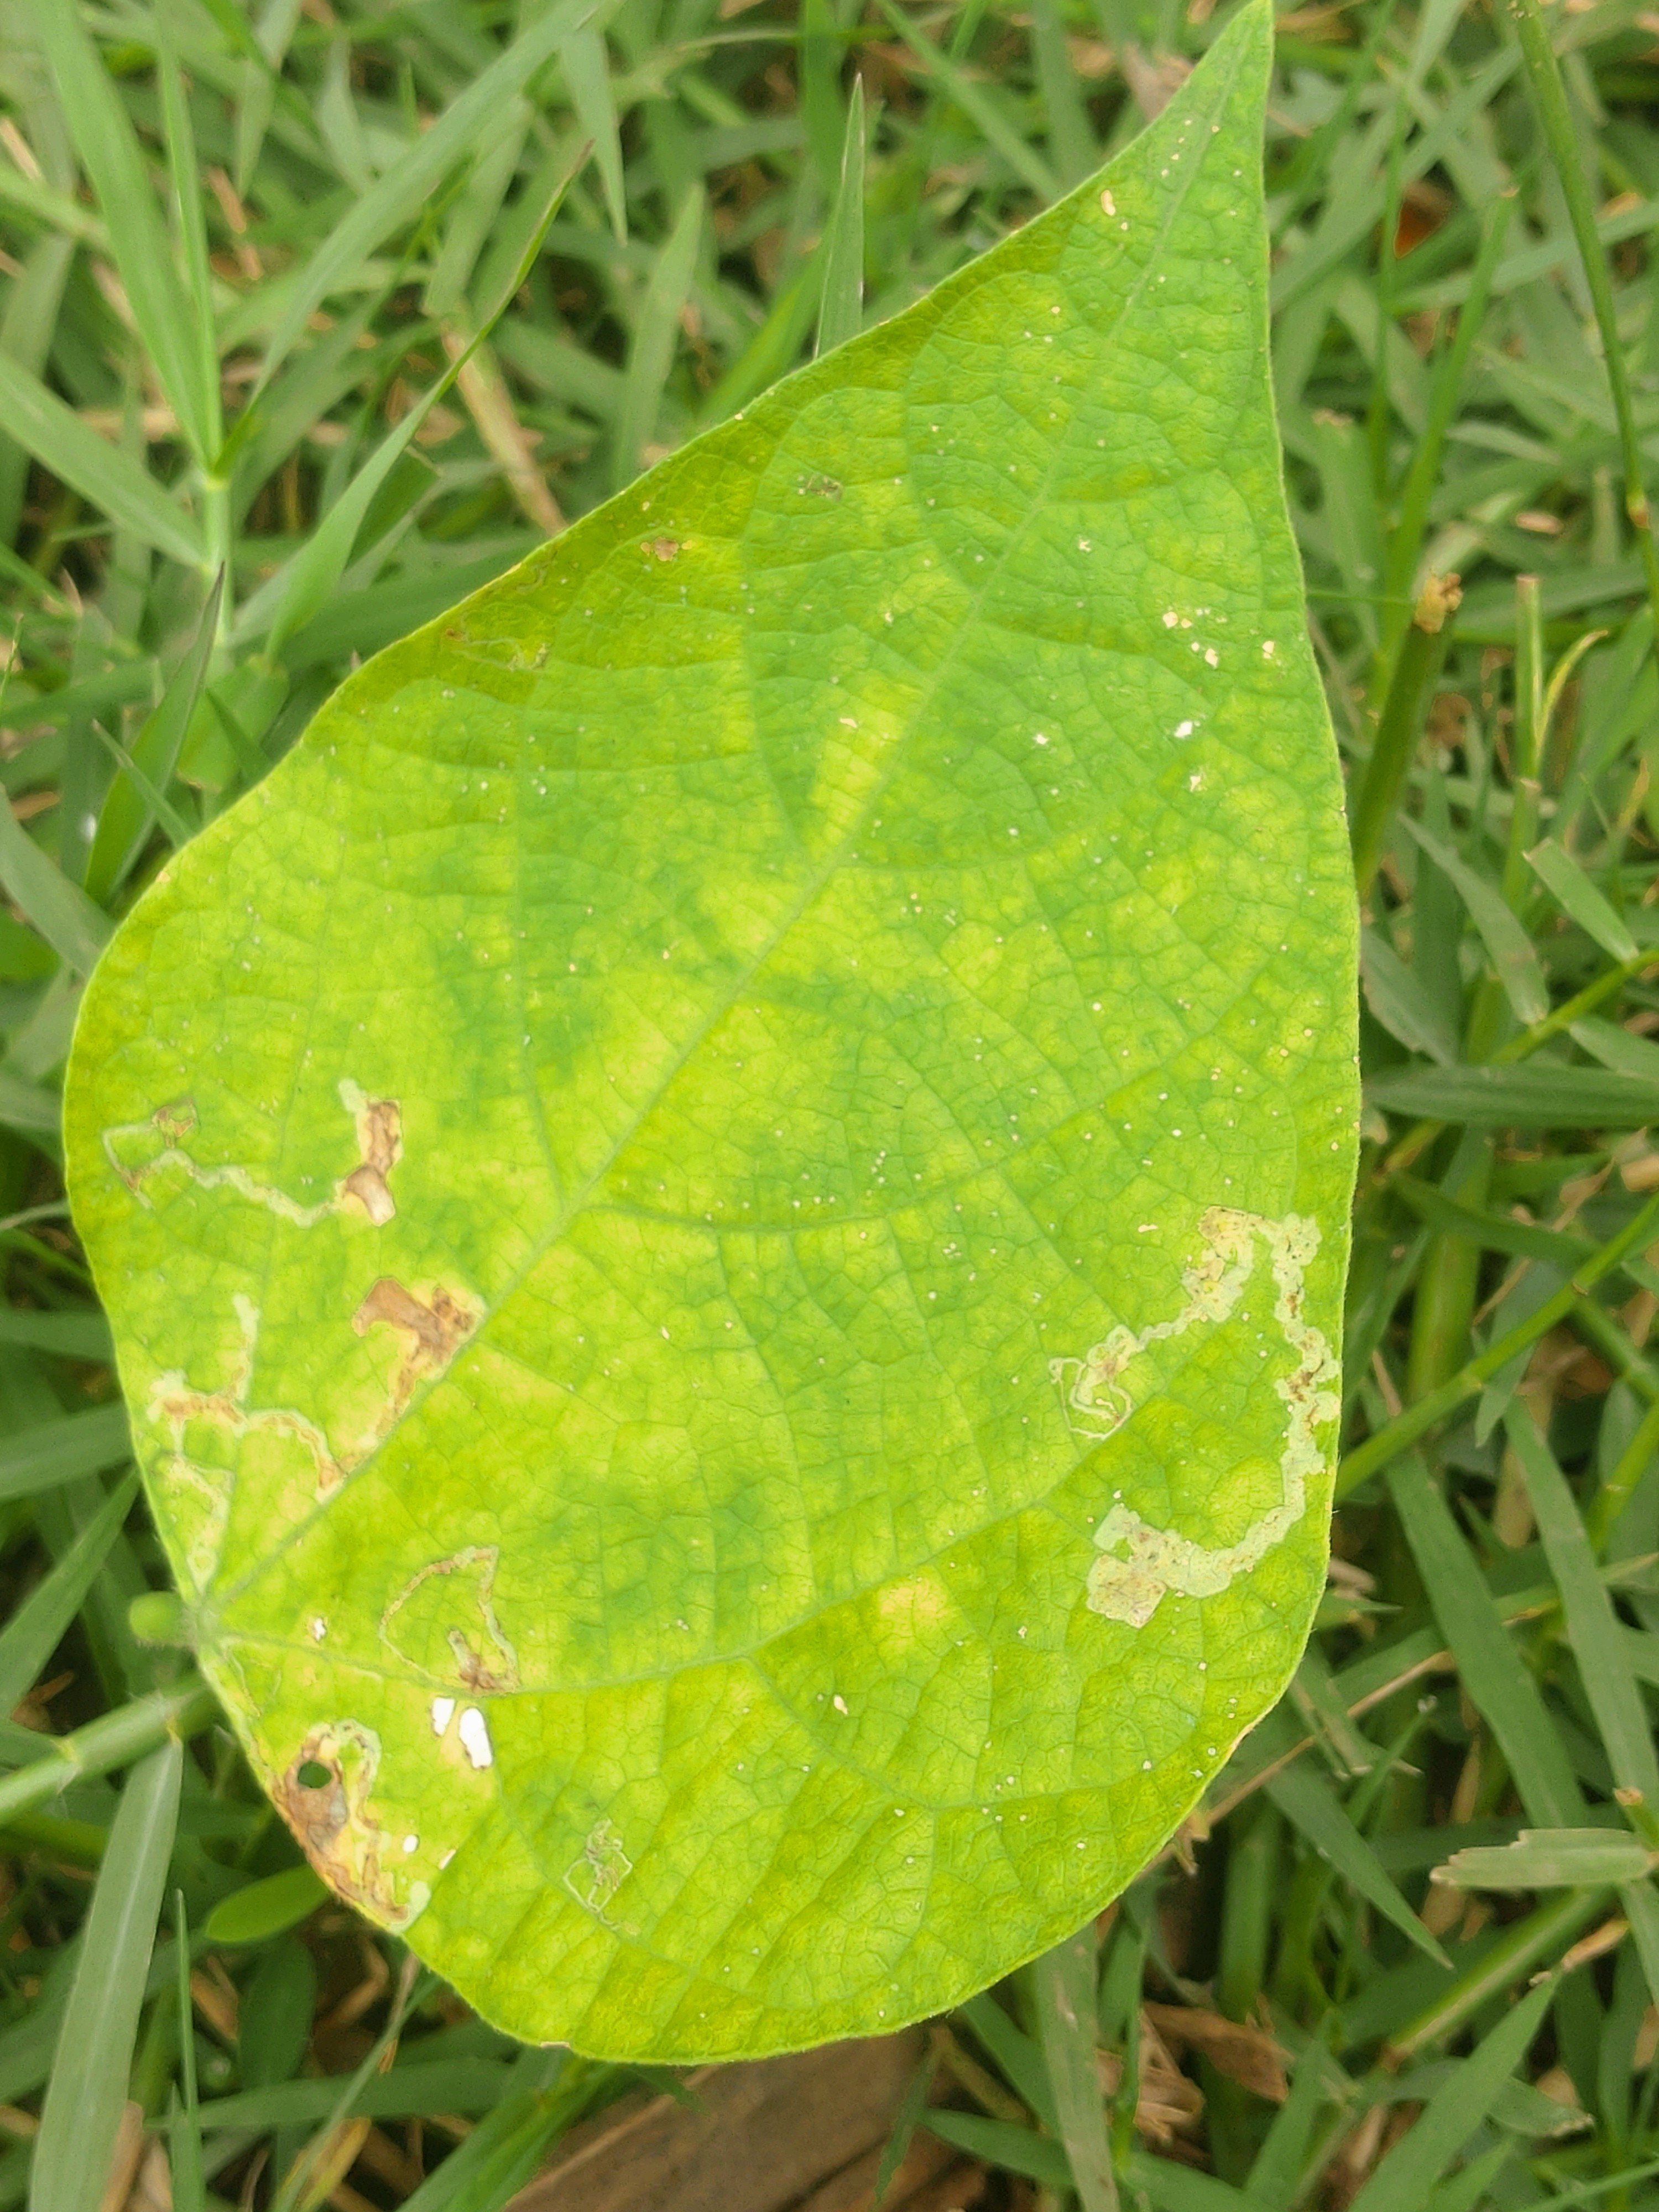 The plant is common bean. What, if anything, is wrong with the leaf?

rust
